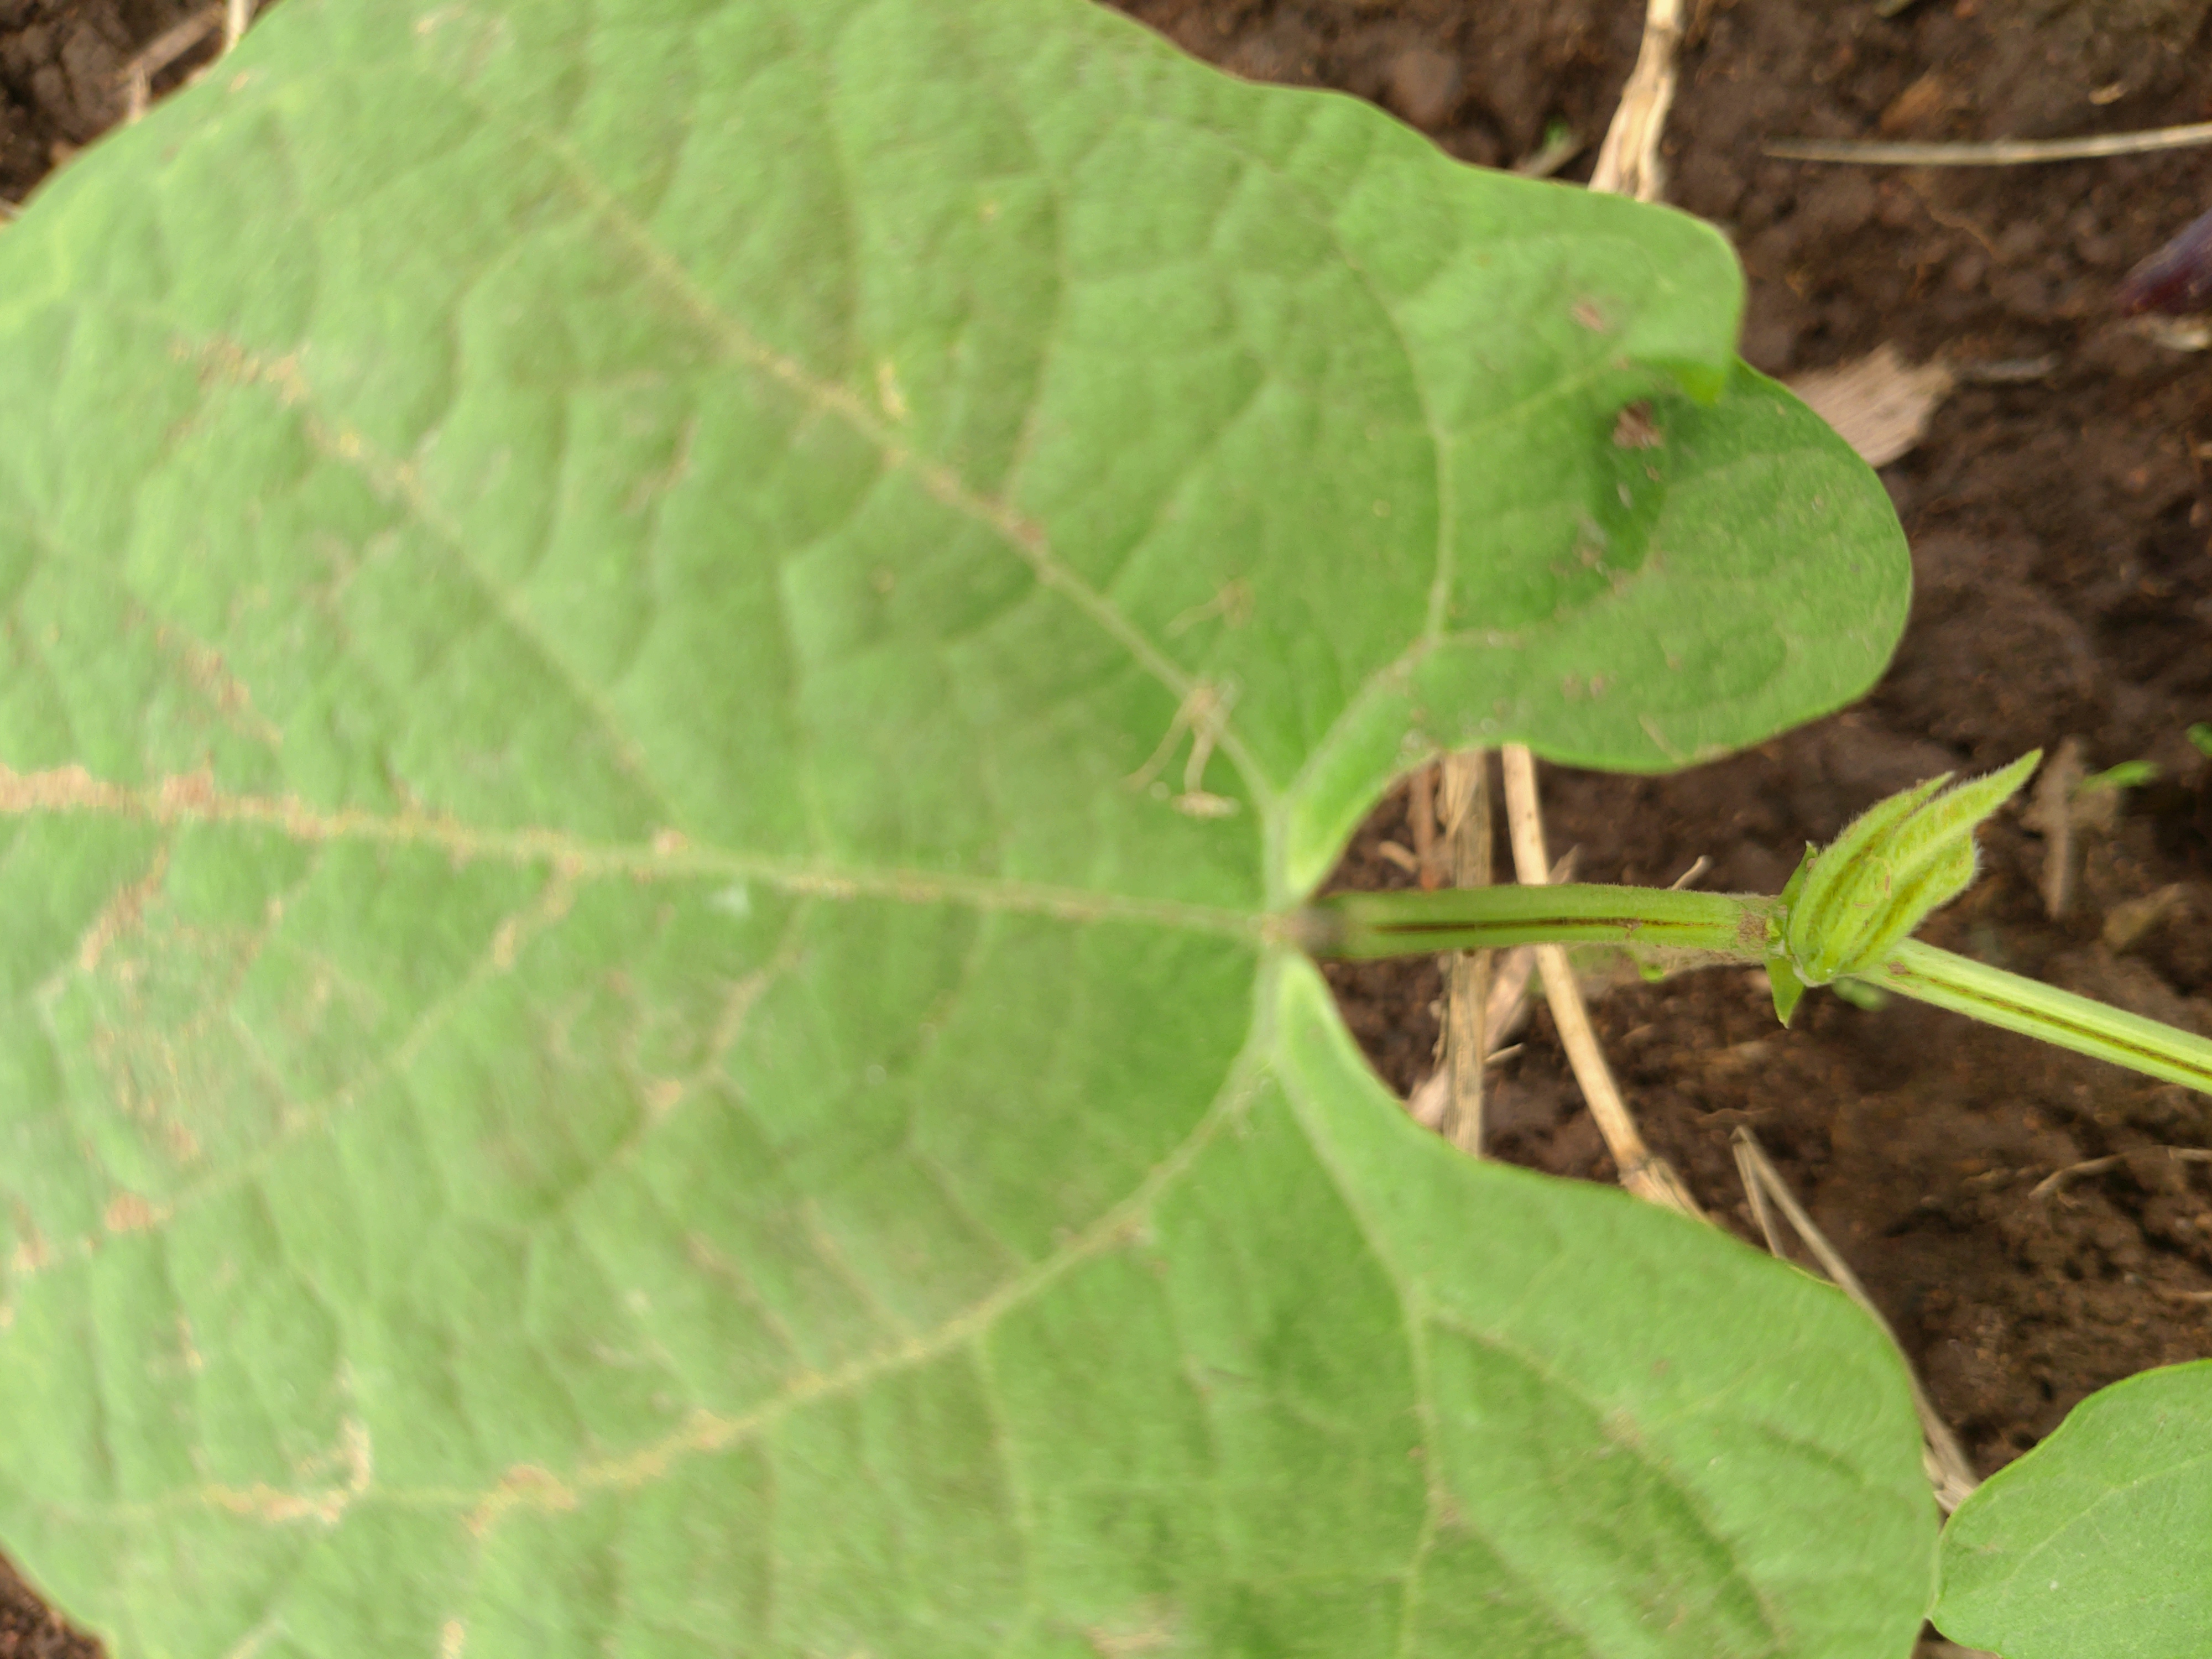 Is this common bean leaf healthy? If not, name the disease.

healthy
